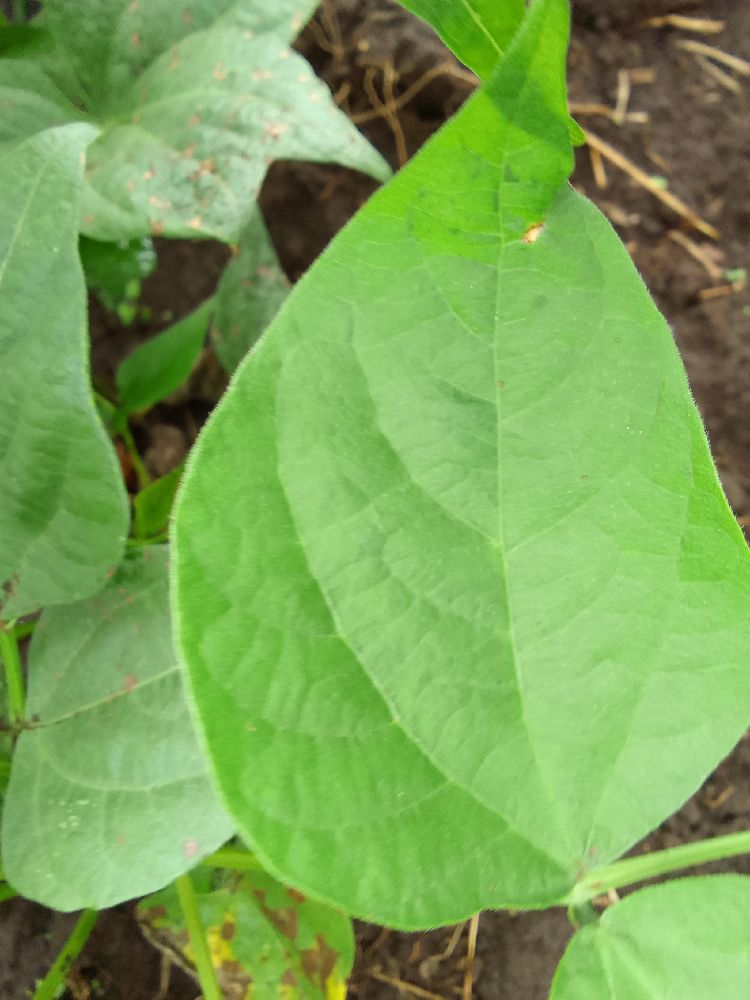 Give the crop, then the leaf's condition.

common bean, healthy
